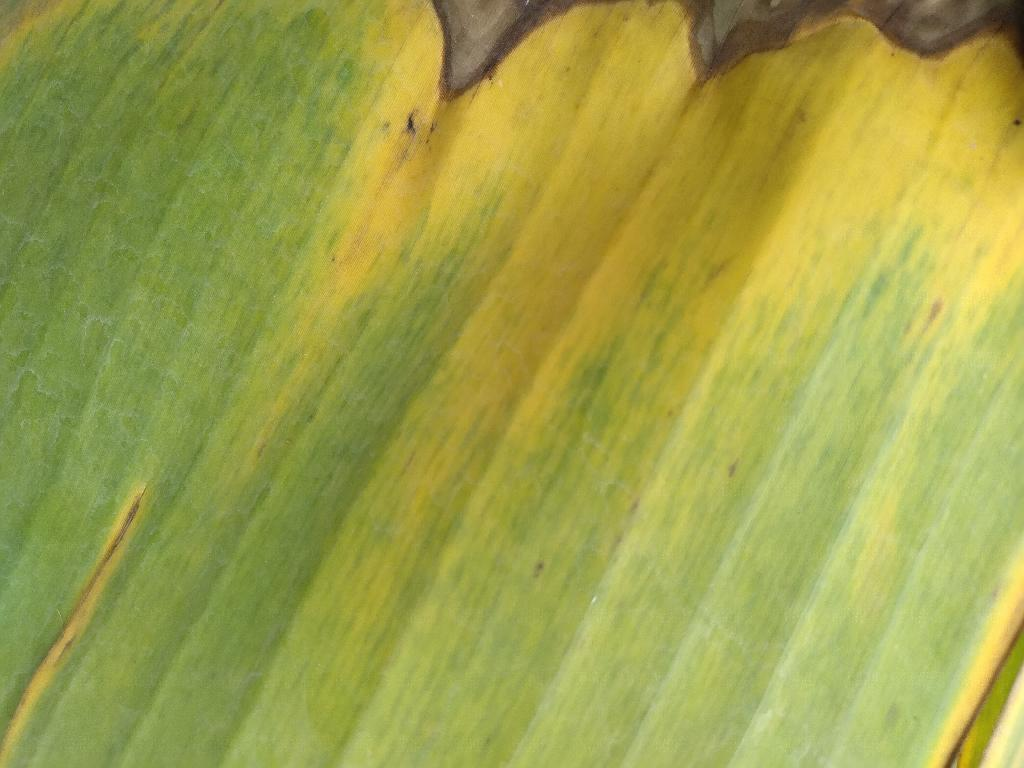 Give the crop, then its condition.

banana, fusarium wilt race 1
